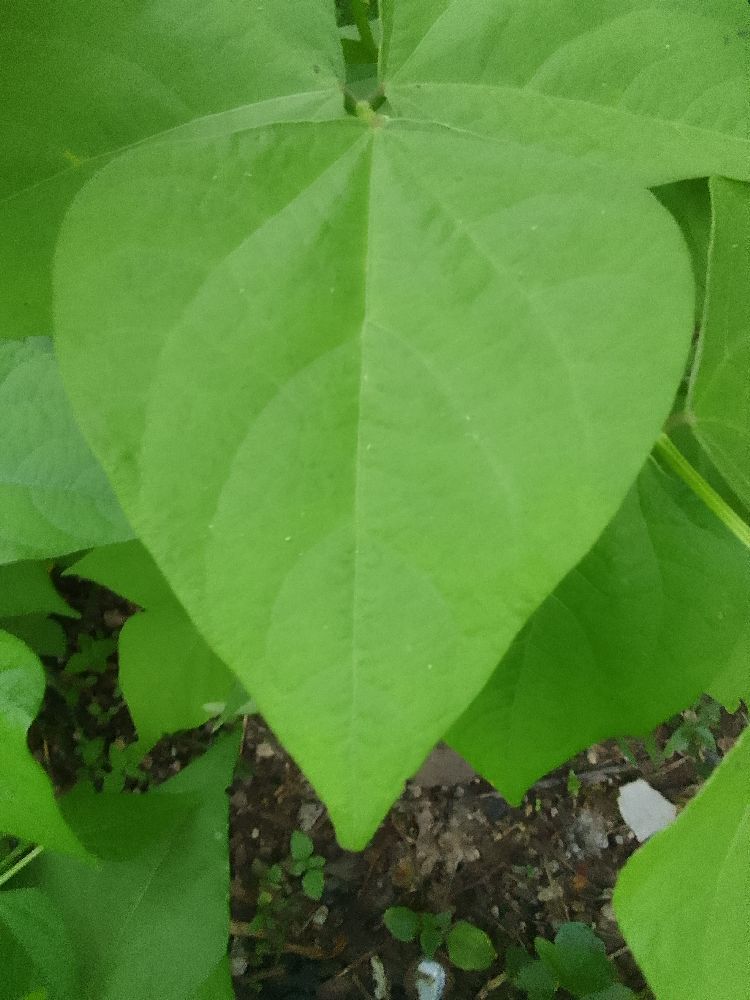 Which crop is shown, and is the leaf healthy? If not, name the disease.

common bean, healthy
